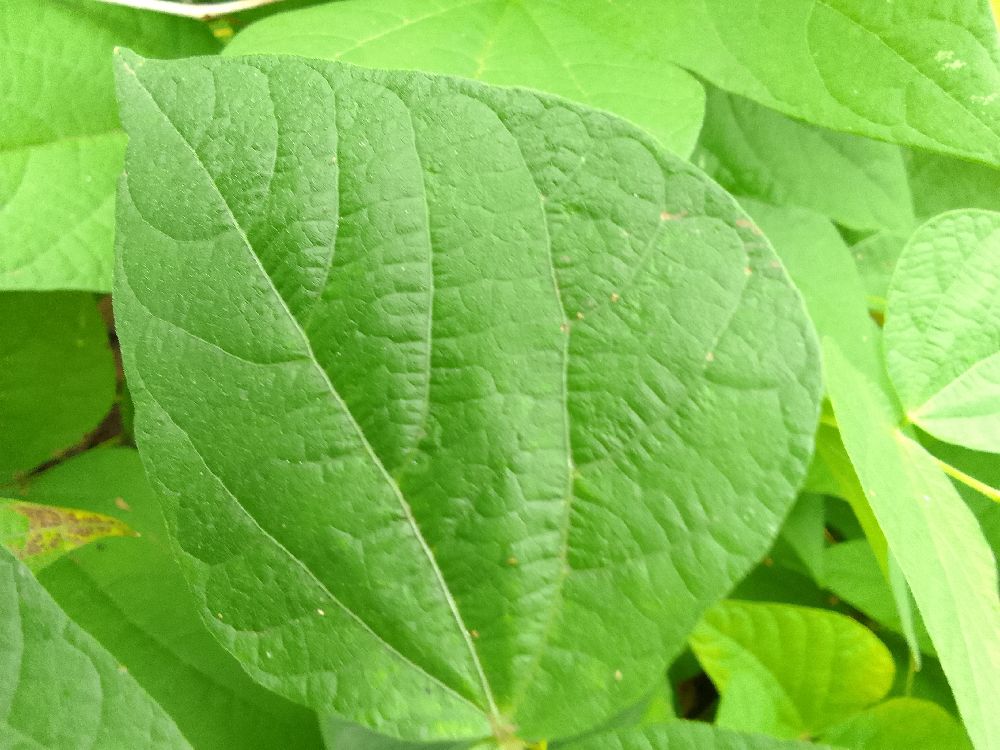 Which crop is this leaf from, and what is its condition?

common bean, healthy
